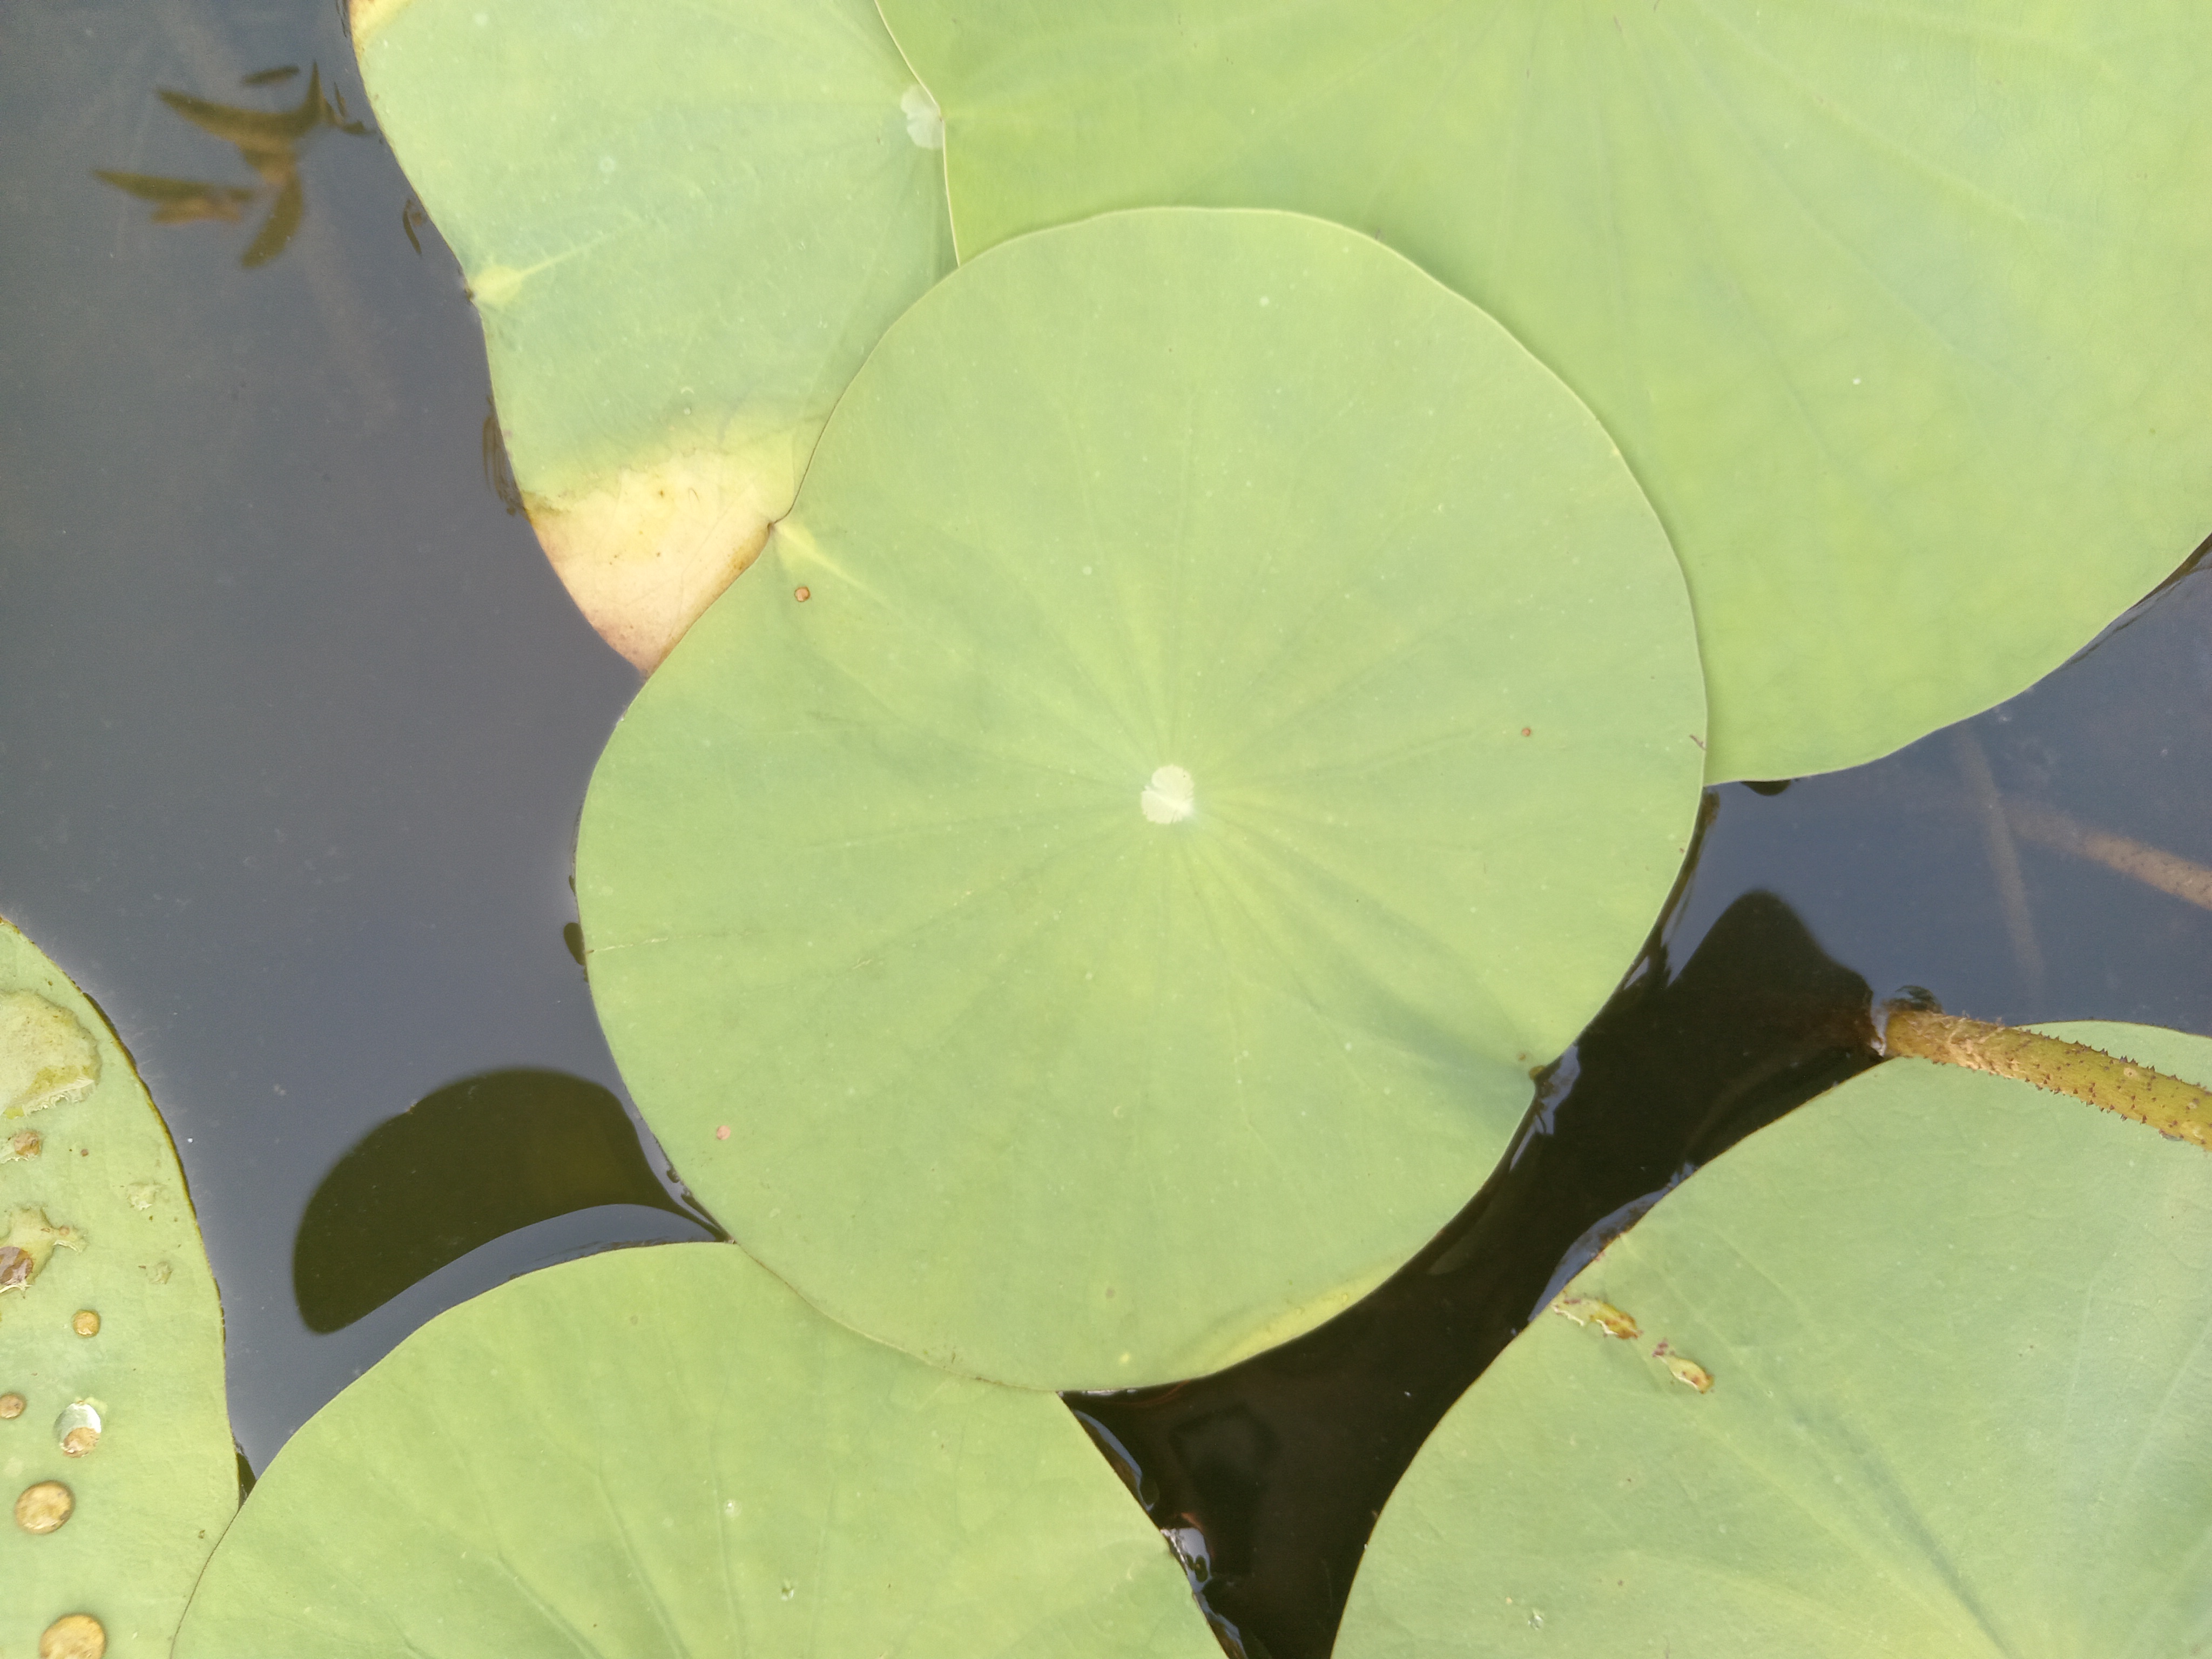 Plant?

lotus
